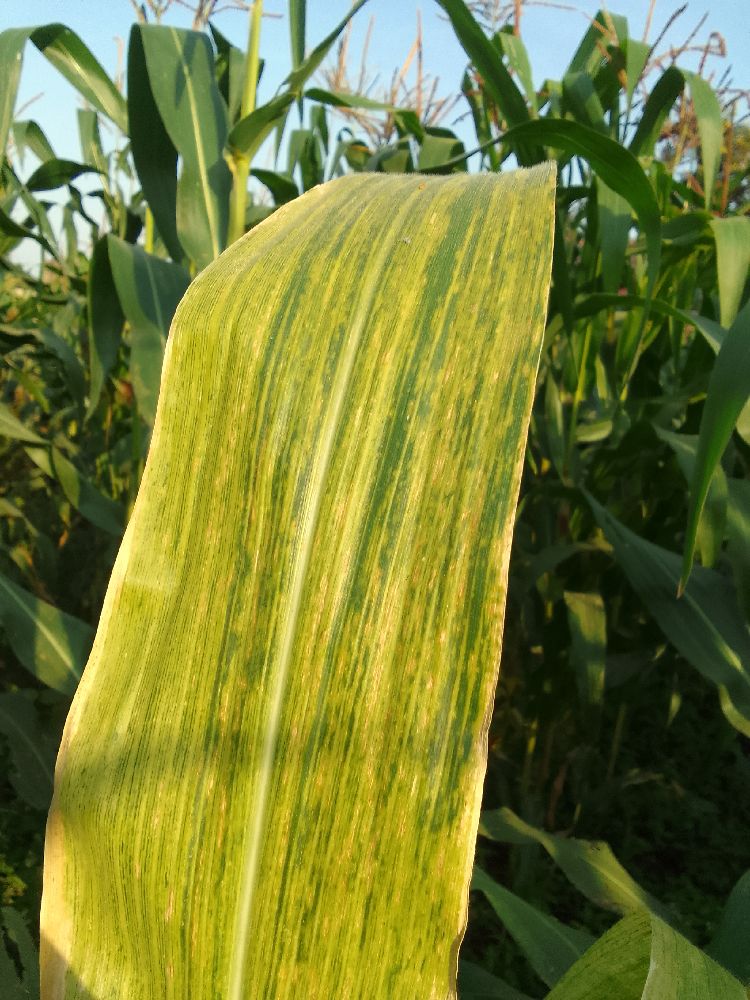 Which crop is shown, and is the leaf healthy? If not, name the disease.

maize, maize lethal necrosis
